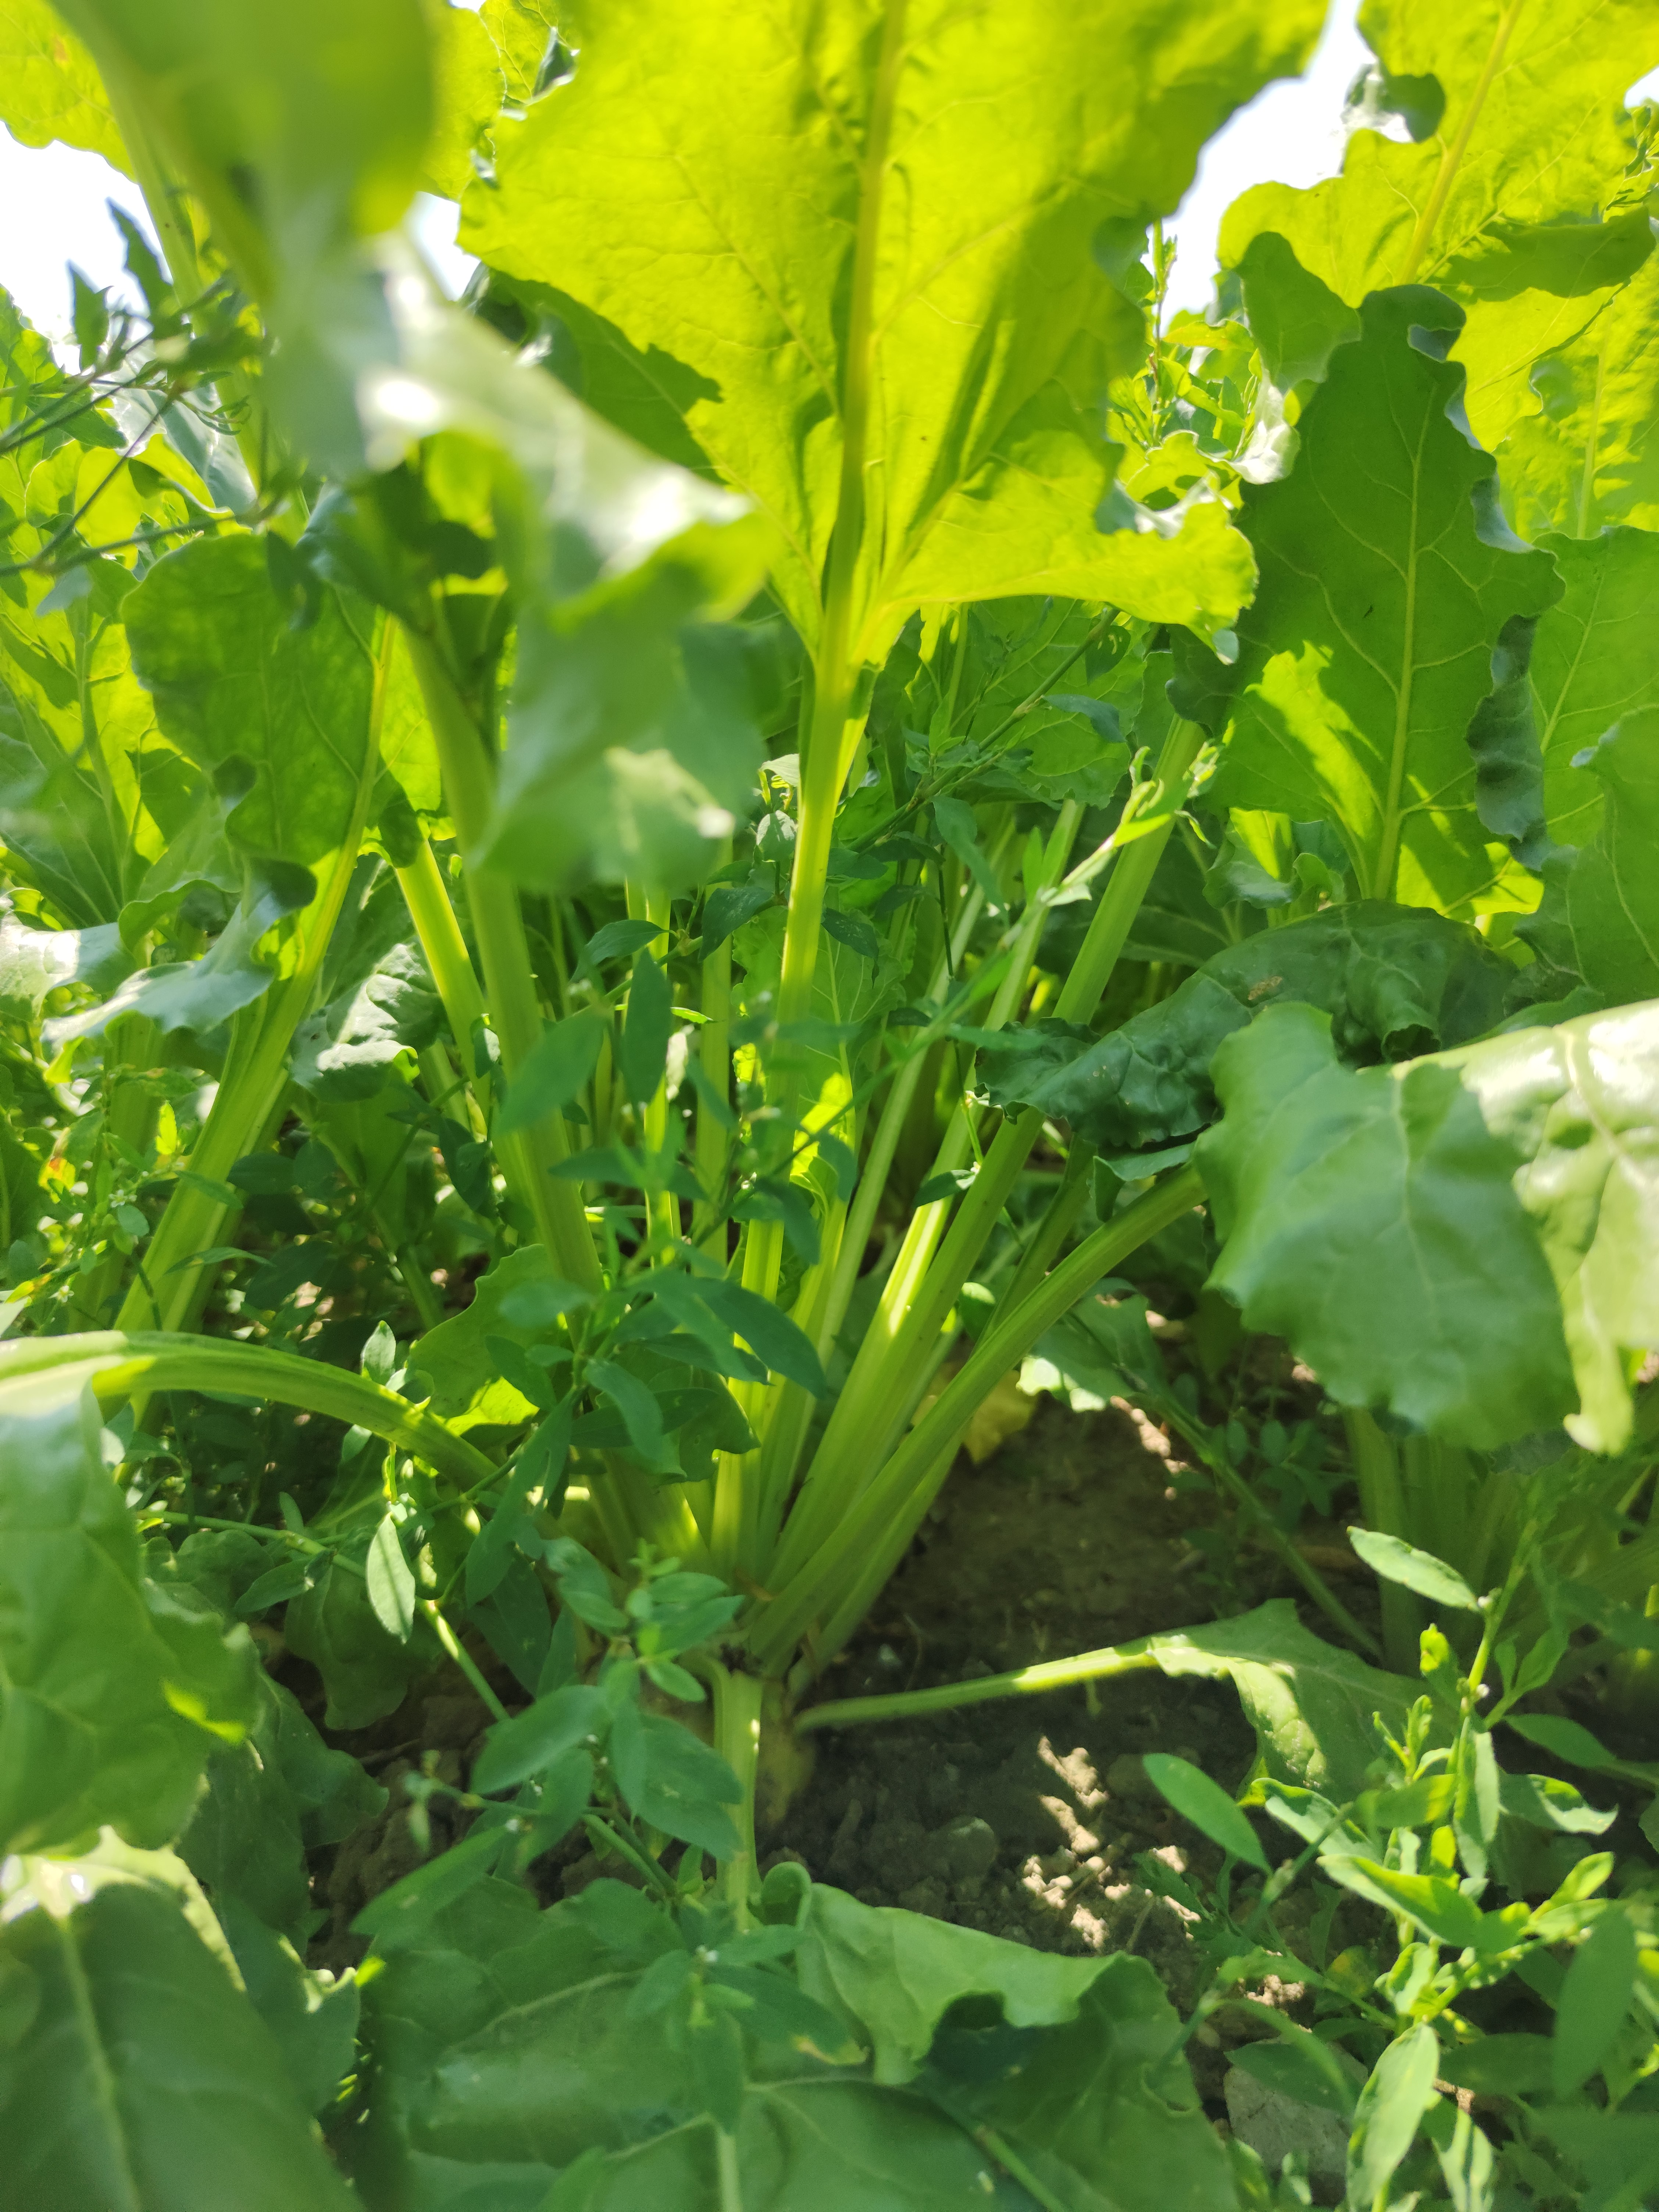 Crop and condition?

beet, unaffected
